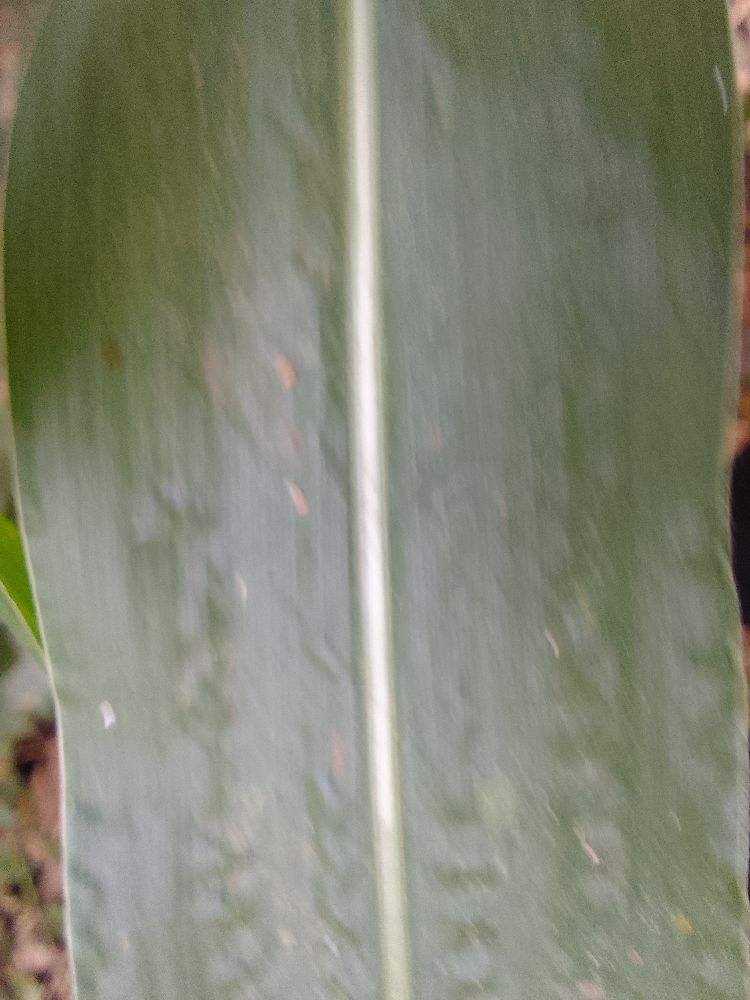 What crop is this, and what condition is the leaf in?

maize, healthy
